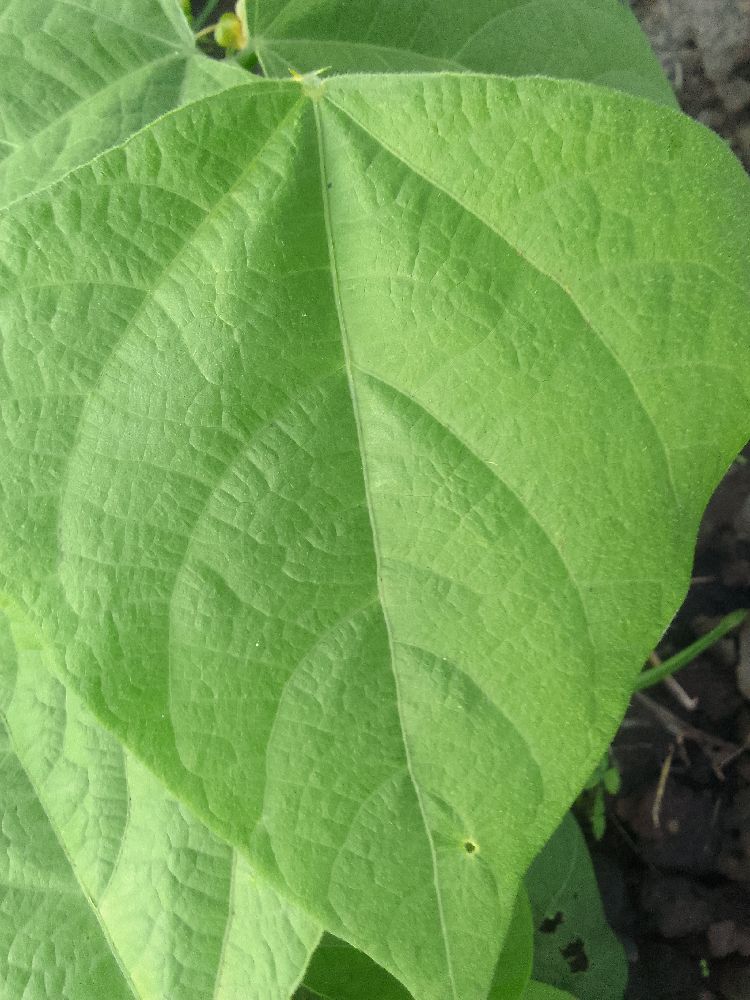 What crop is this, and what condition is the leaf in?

common bean, healthy
